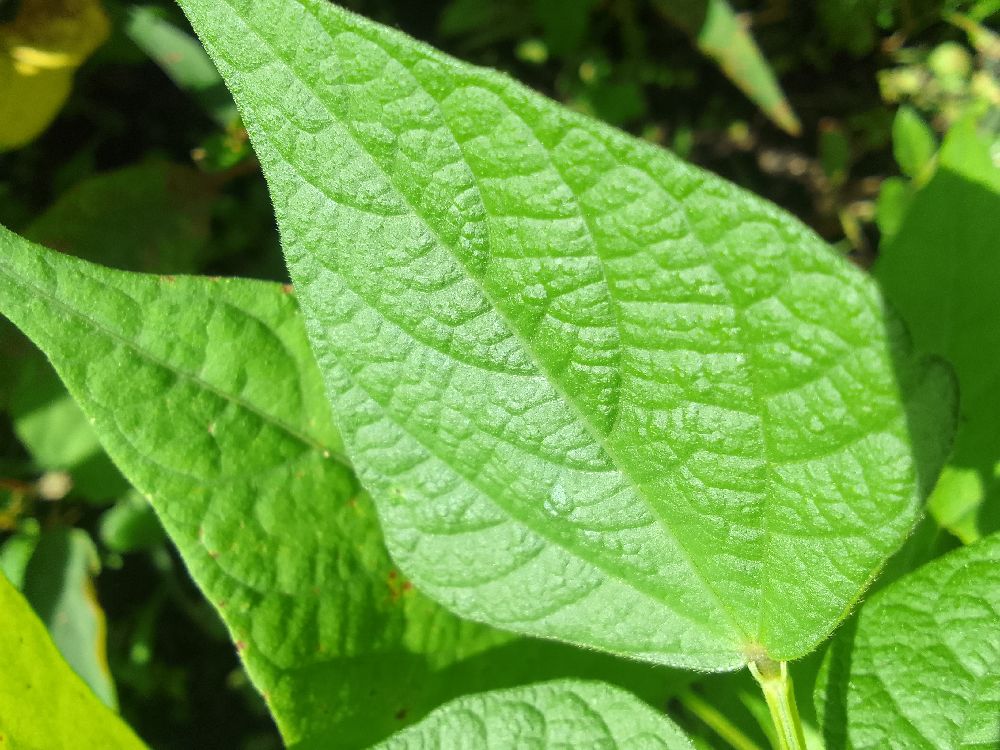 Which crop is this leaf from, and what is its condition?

common bean, healthy
